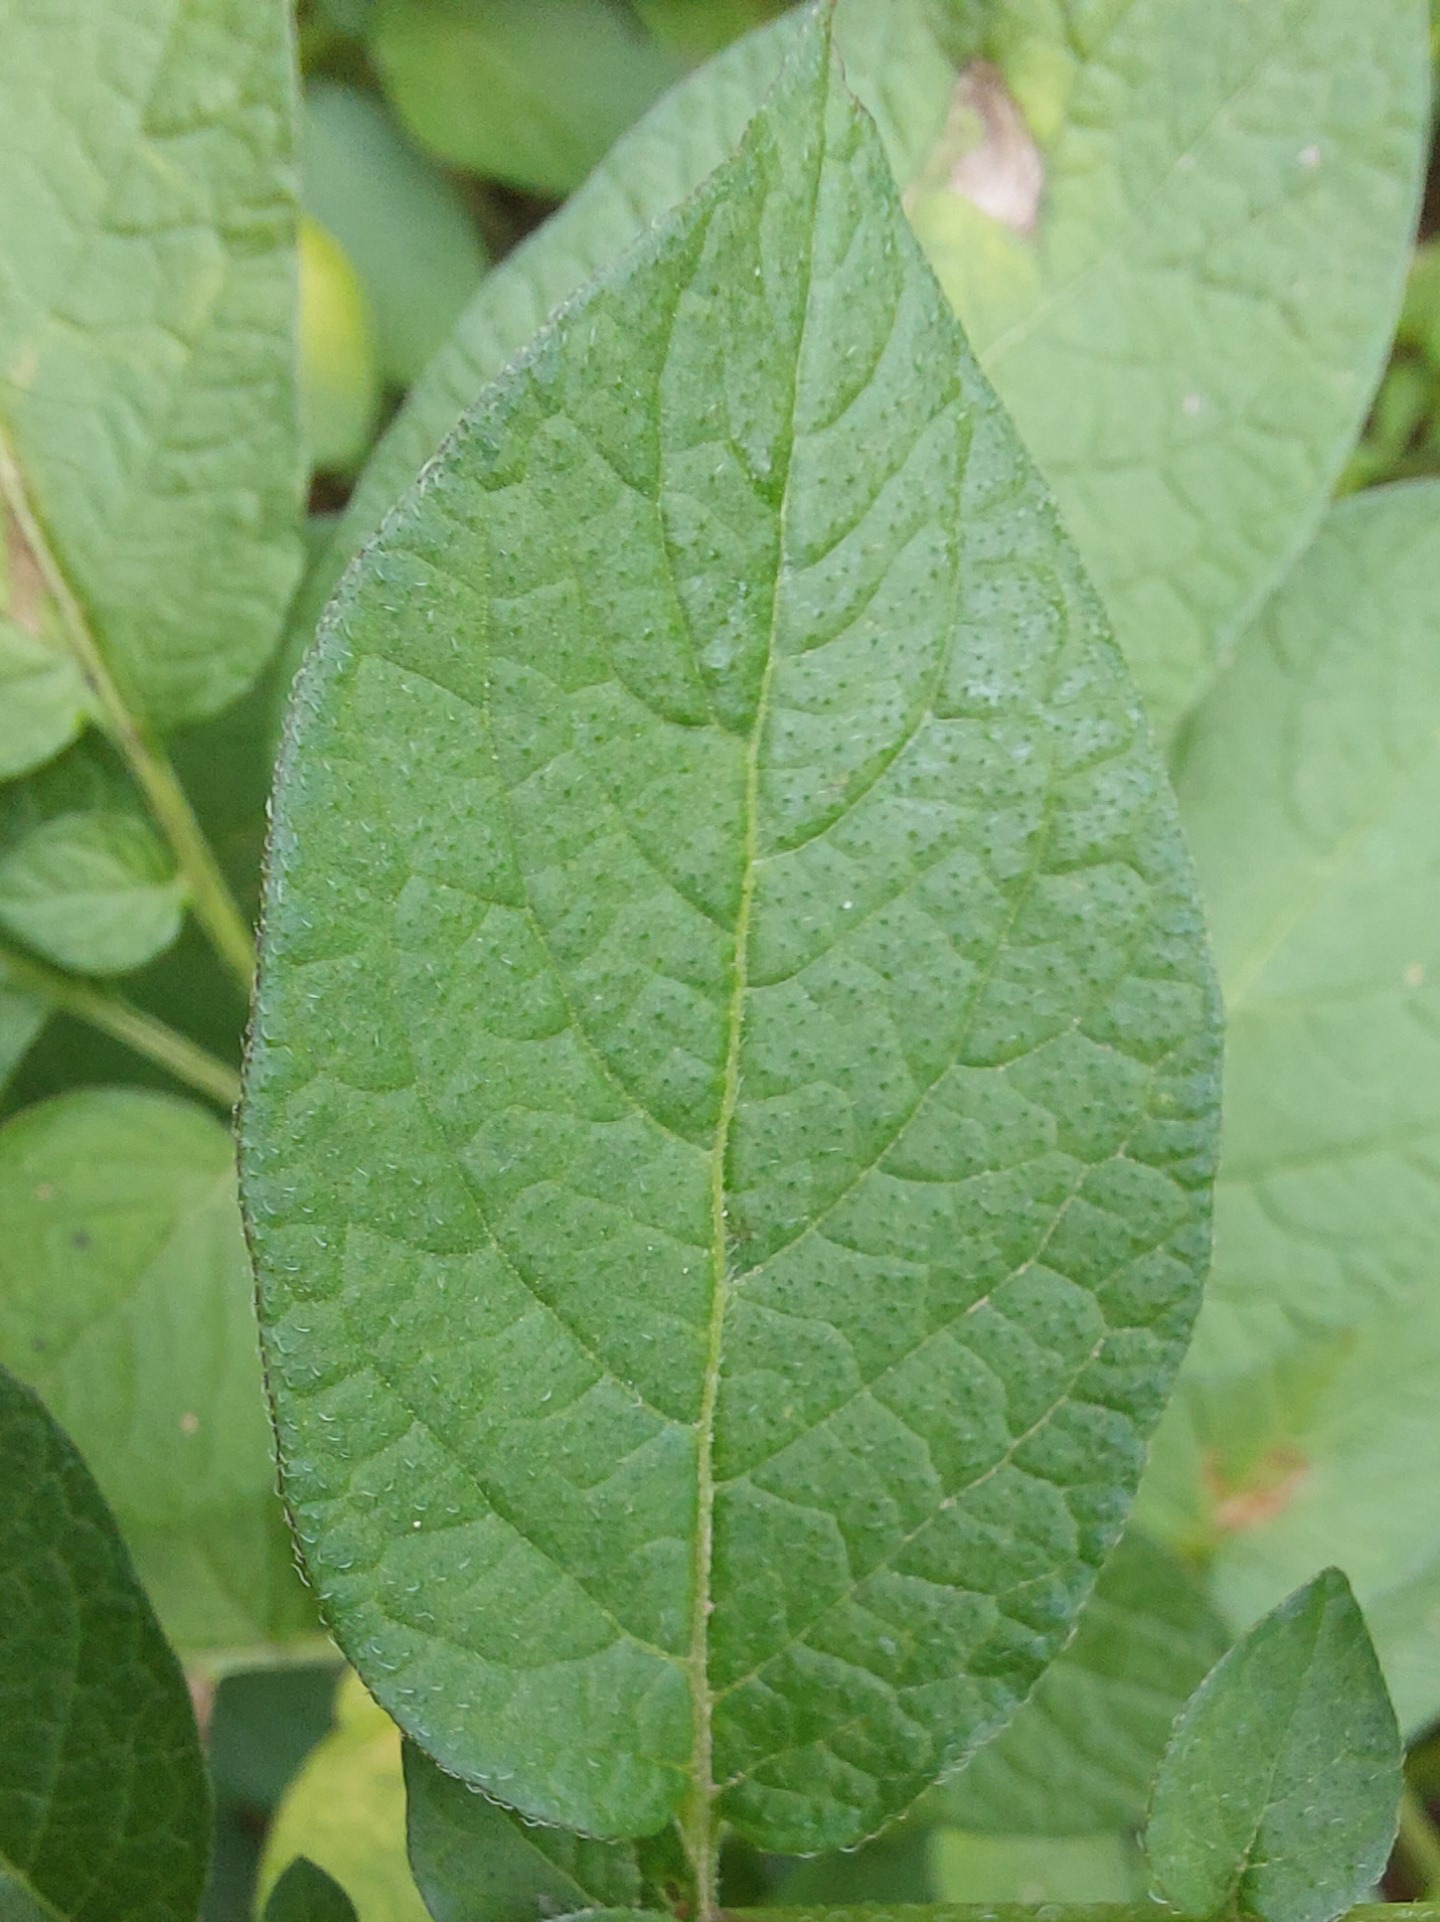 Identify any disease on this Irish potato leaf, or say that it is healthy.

healthy
